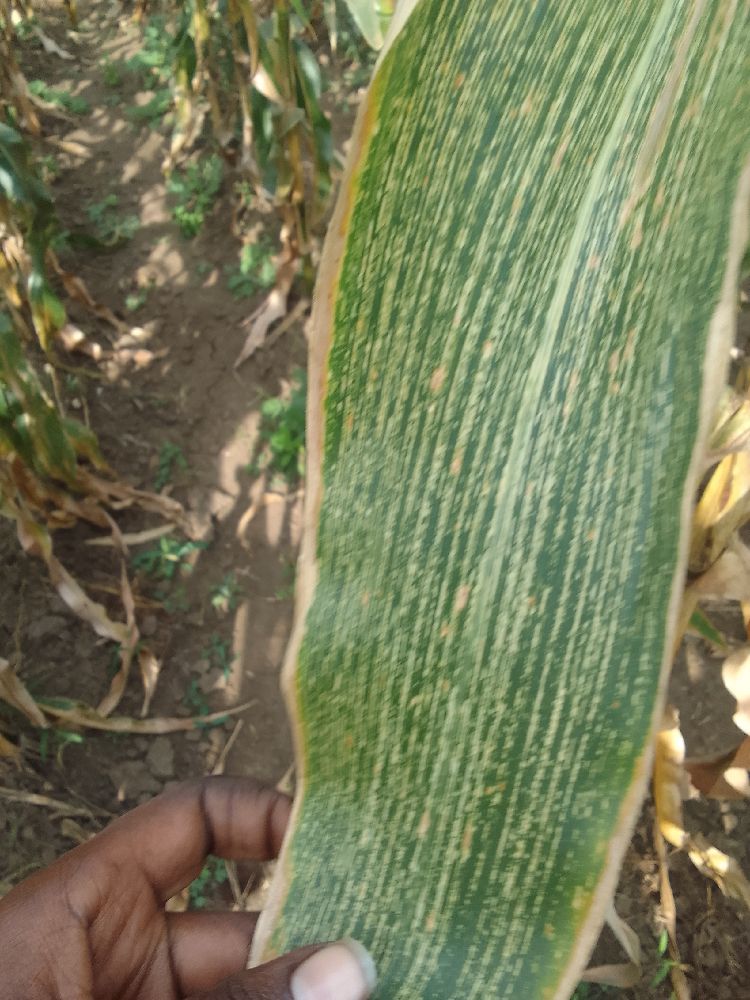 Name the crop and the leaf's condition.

maize, maize streak virus
